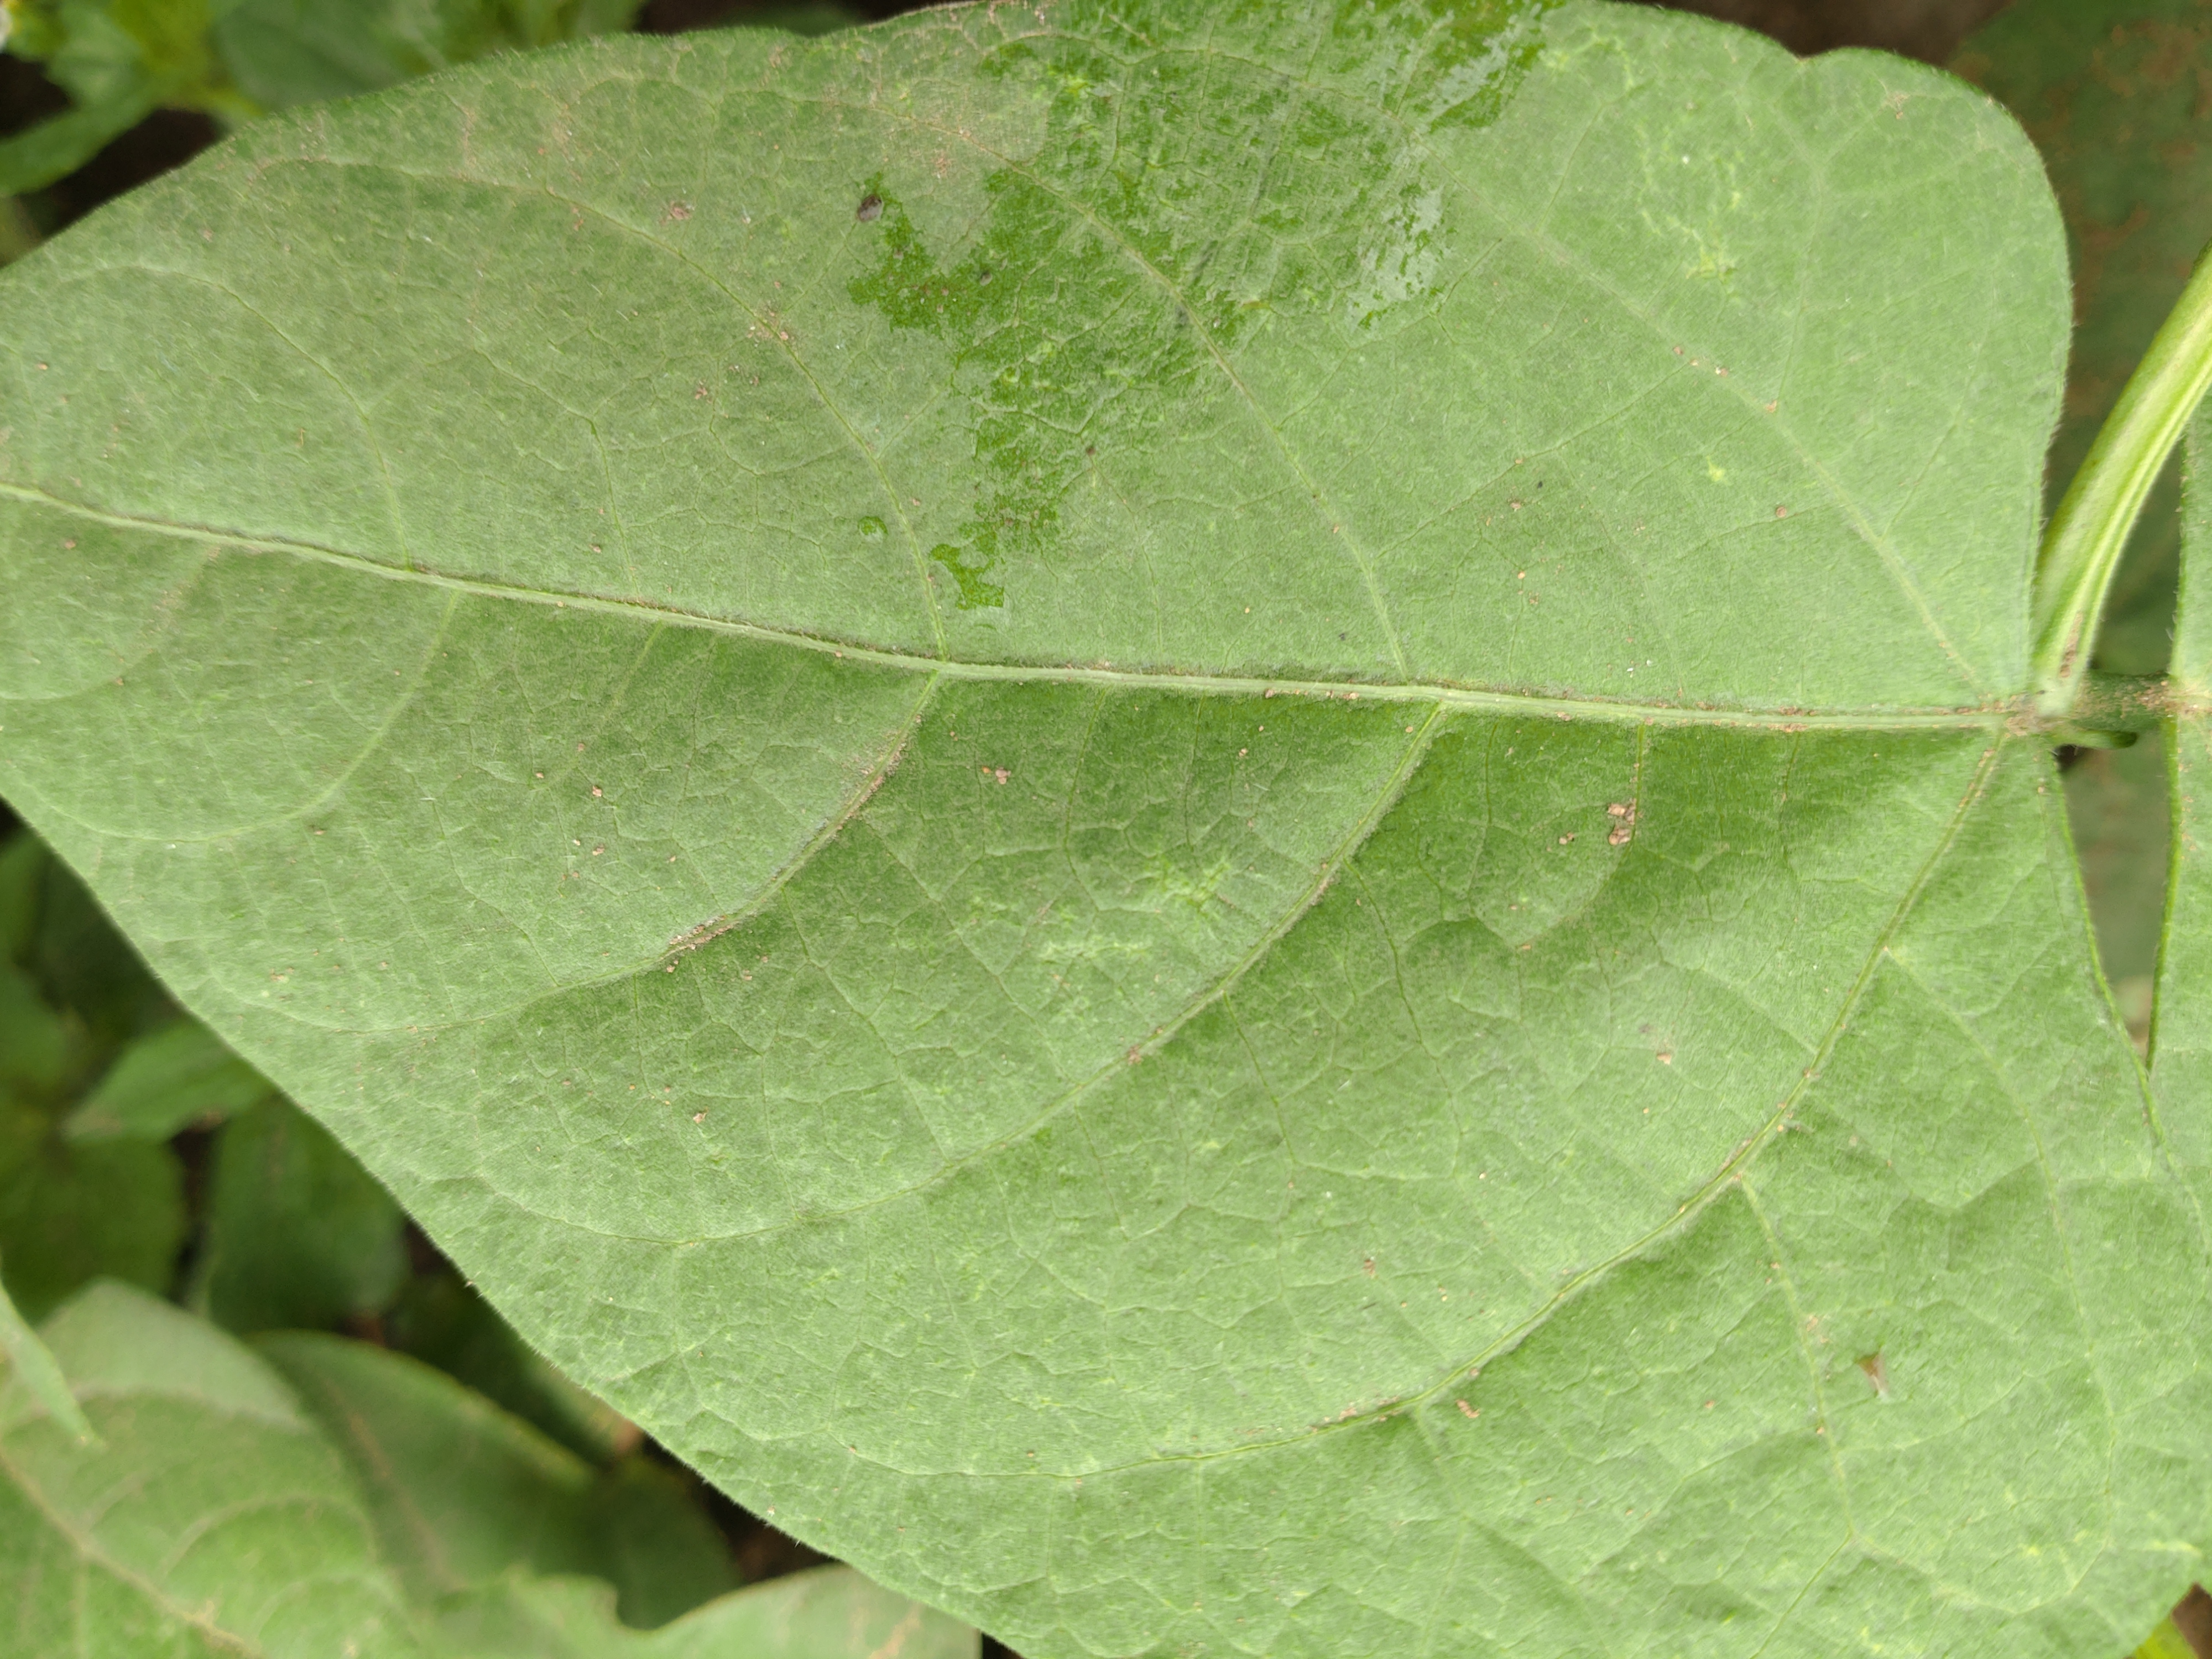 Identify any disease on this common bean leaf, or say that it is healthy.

healthy
